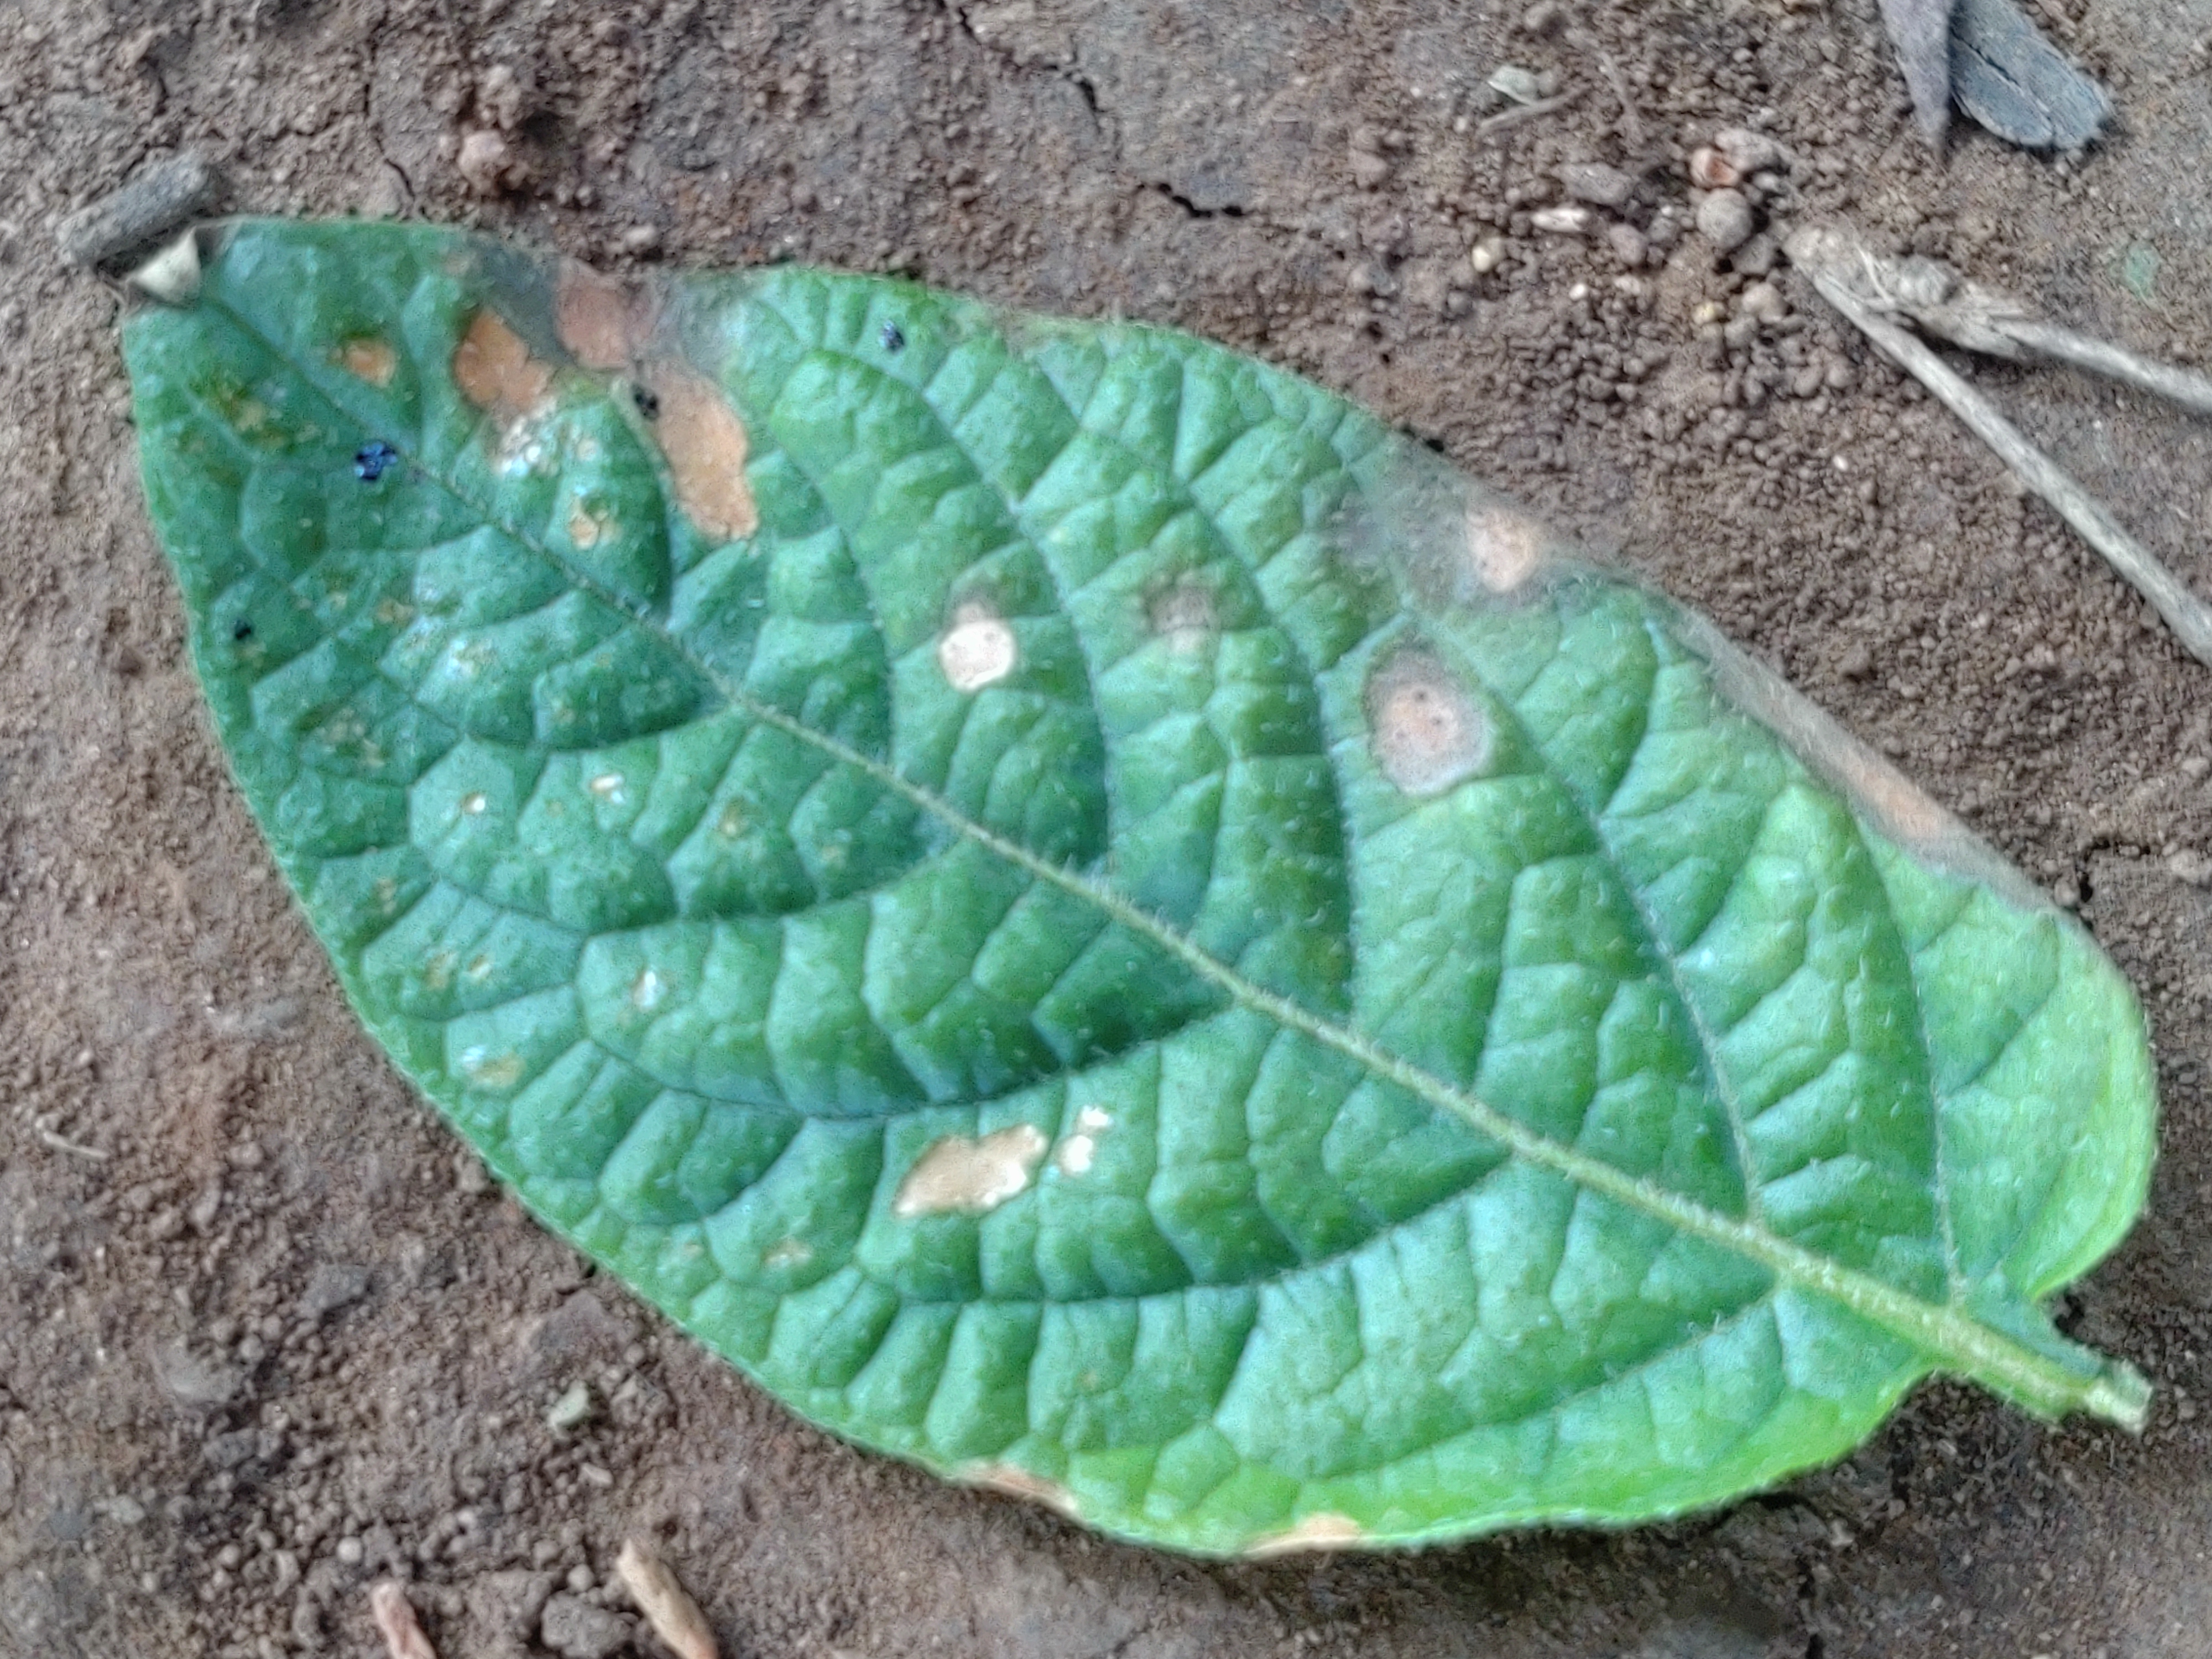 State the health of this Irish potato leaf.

early blight
